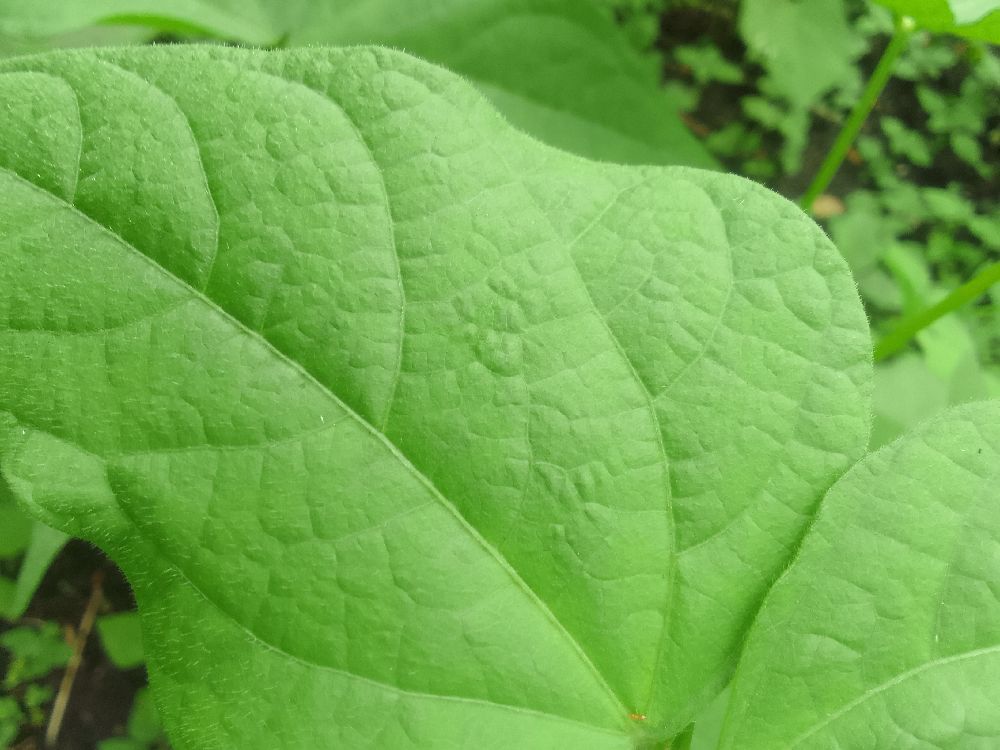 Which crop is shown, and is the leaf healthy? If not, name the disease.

common bean, healthy
